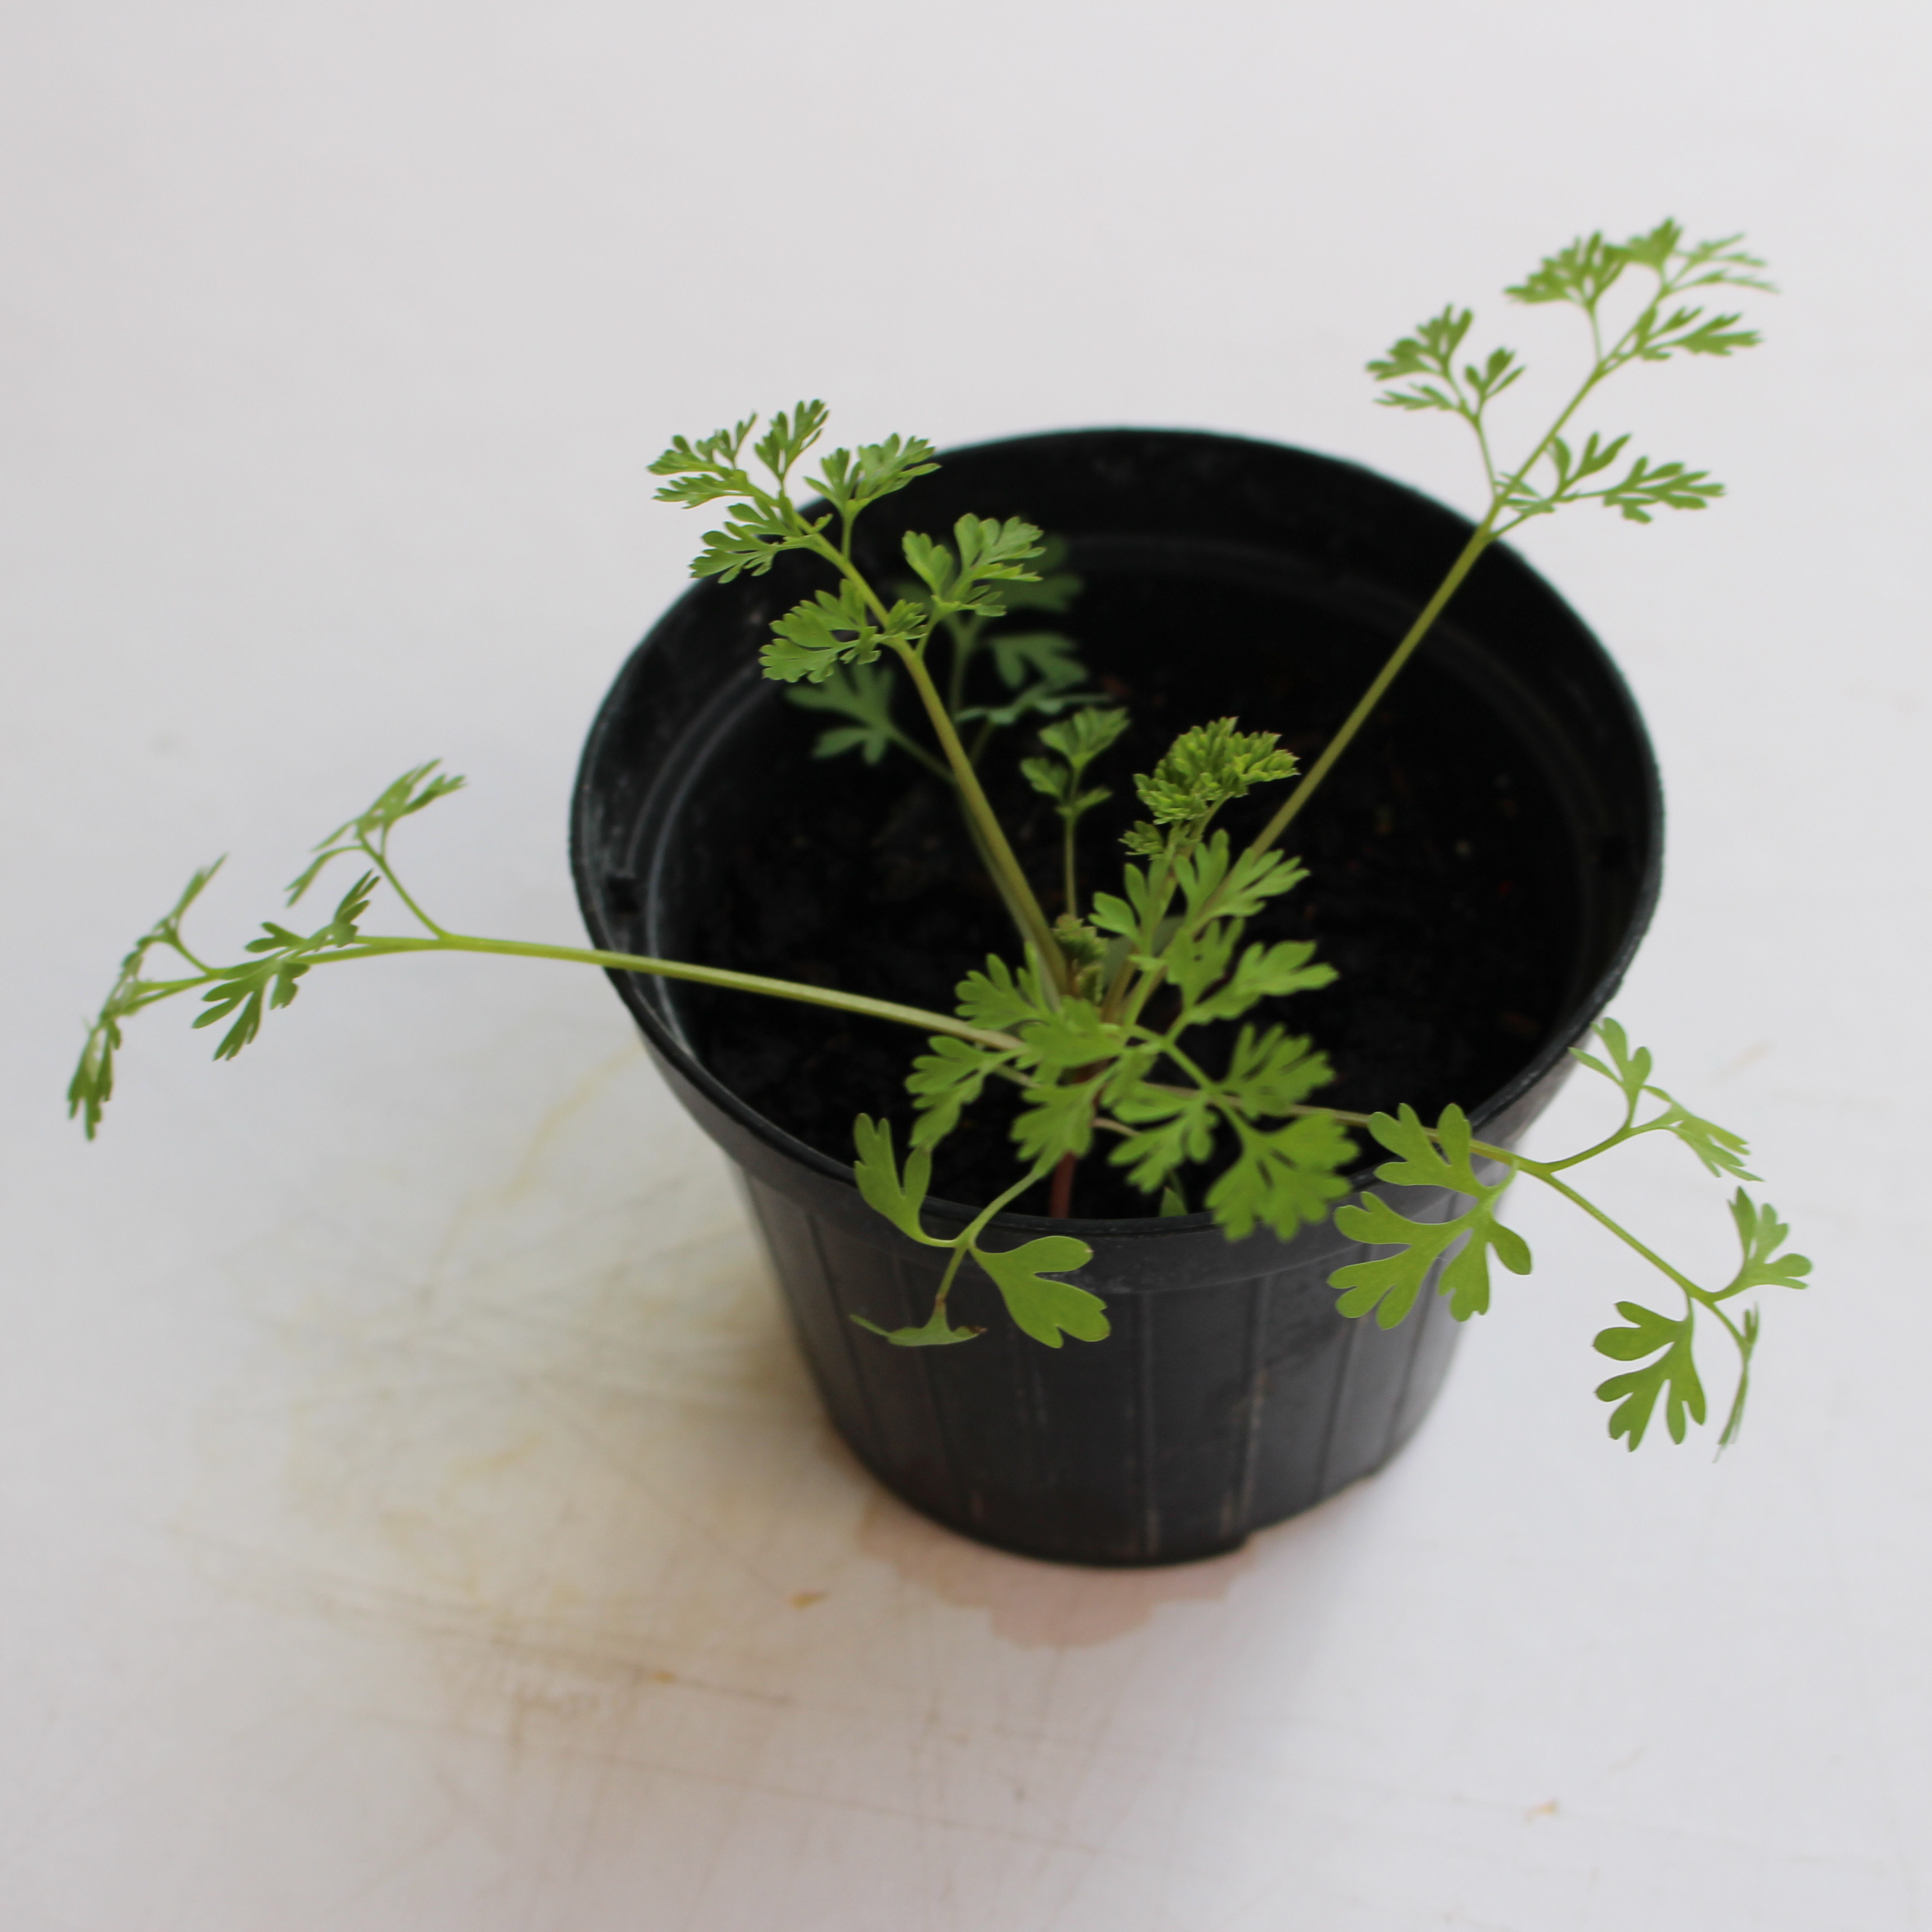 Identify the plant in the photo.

Fumaria officinalis
